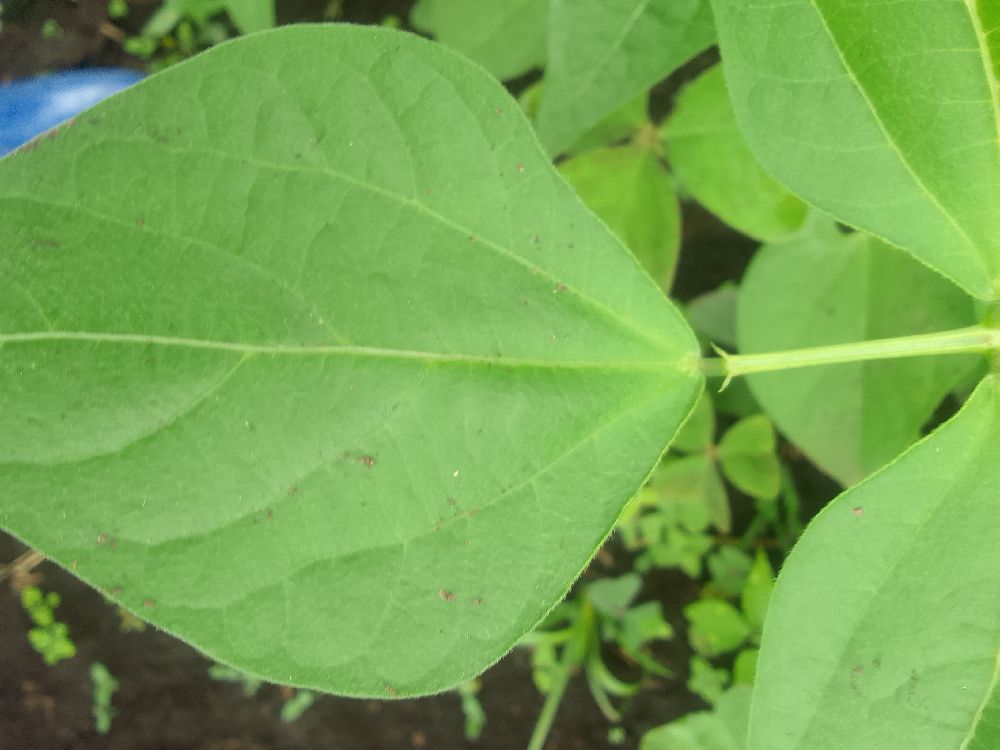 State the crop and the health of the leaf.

common bean, healthy
